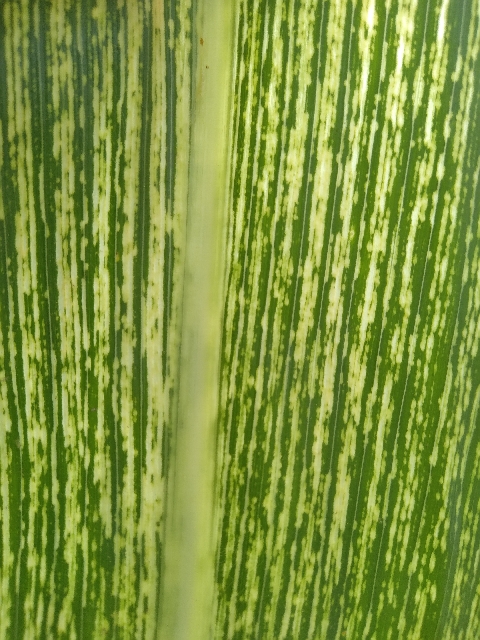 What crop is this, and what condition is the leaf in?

maize, maize streak virus
